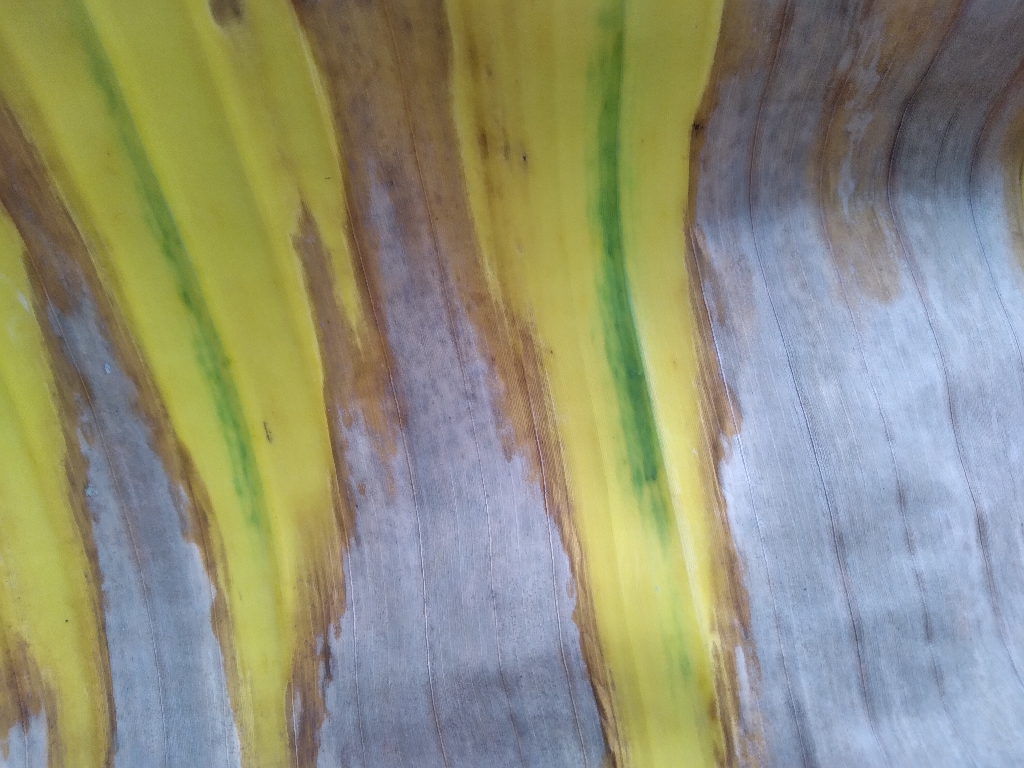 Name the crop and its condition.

banana, fusarium wilt race 1
